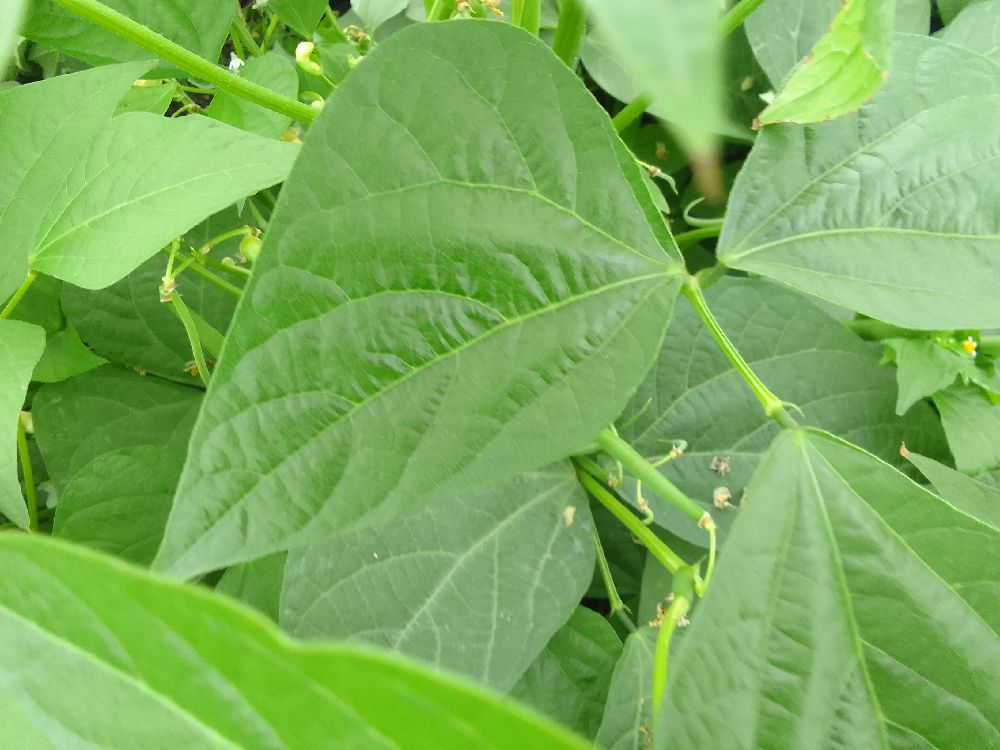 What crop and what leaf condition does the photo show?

common bean, healthy
